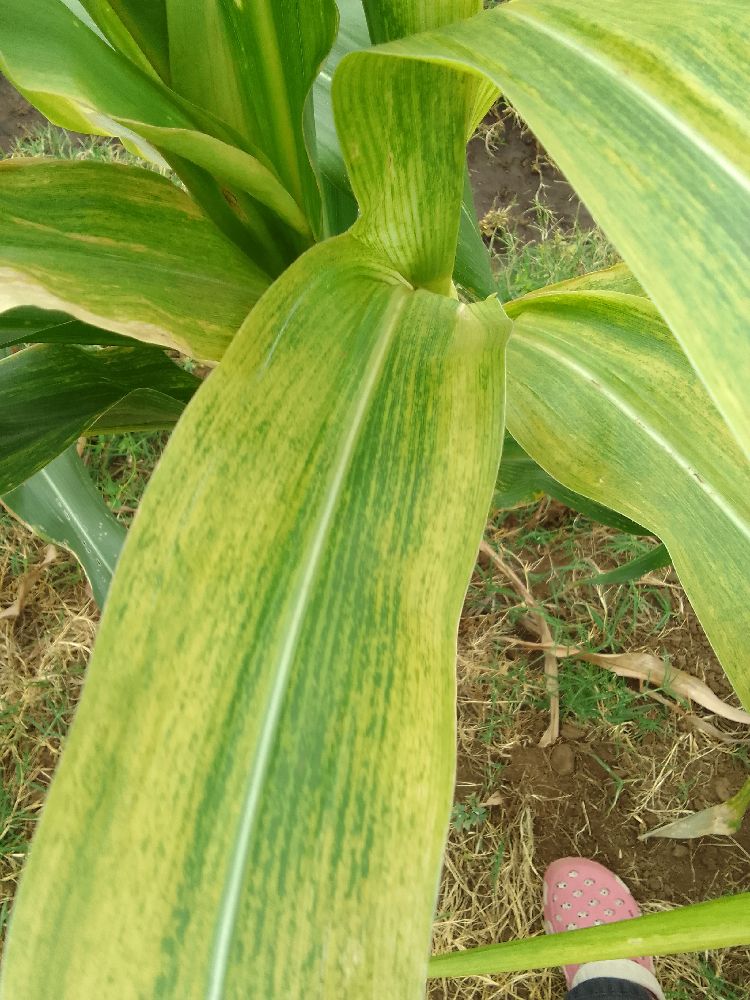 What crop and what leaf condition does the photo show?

maize, maize lethal necrosis
